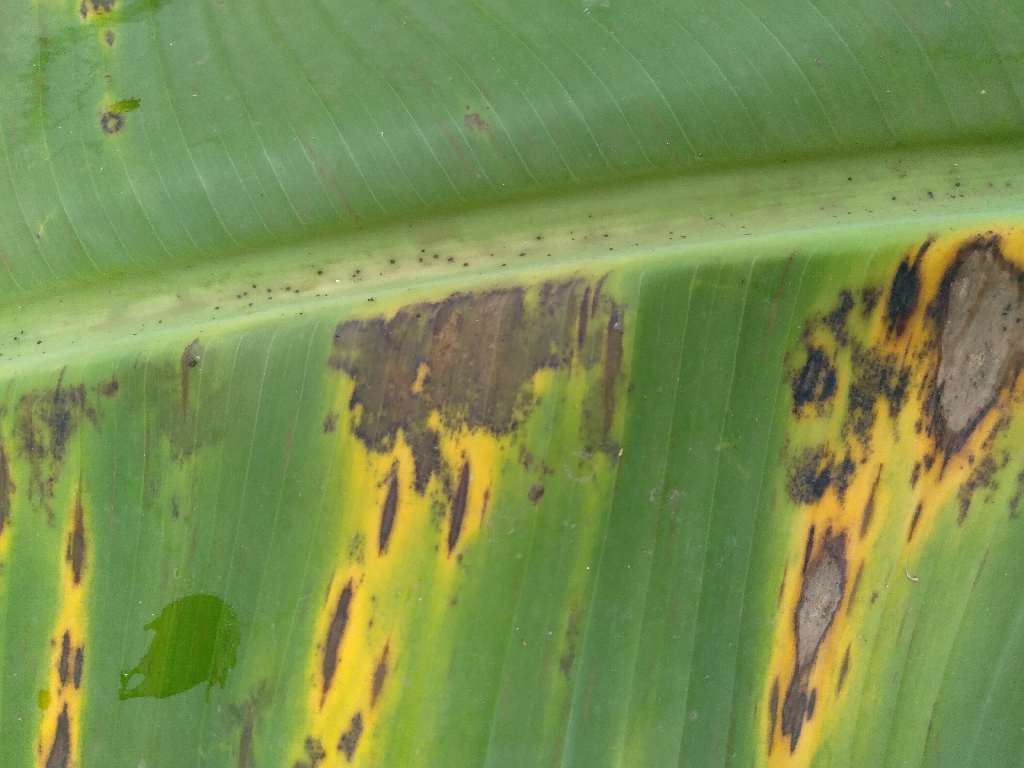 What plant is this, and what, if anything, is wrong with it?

banana, black sigatoka
